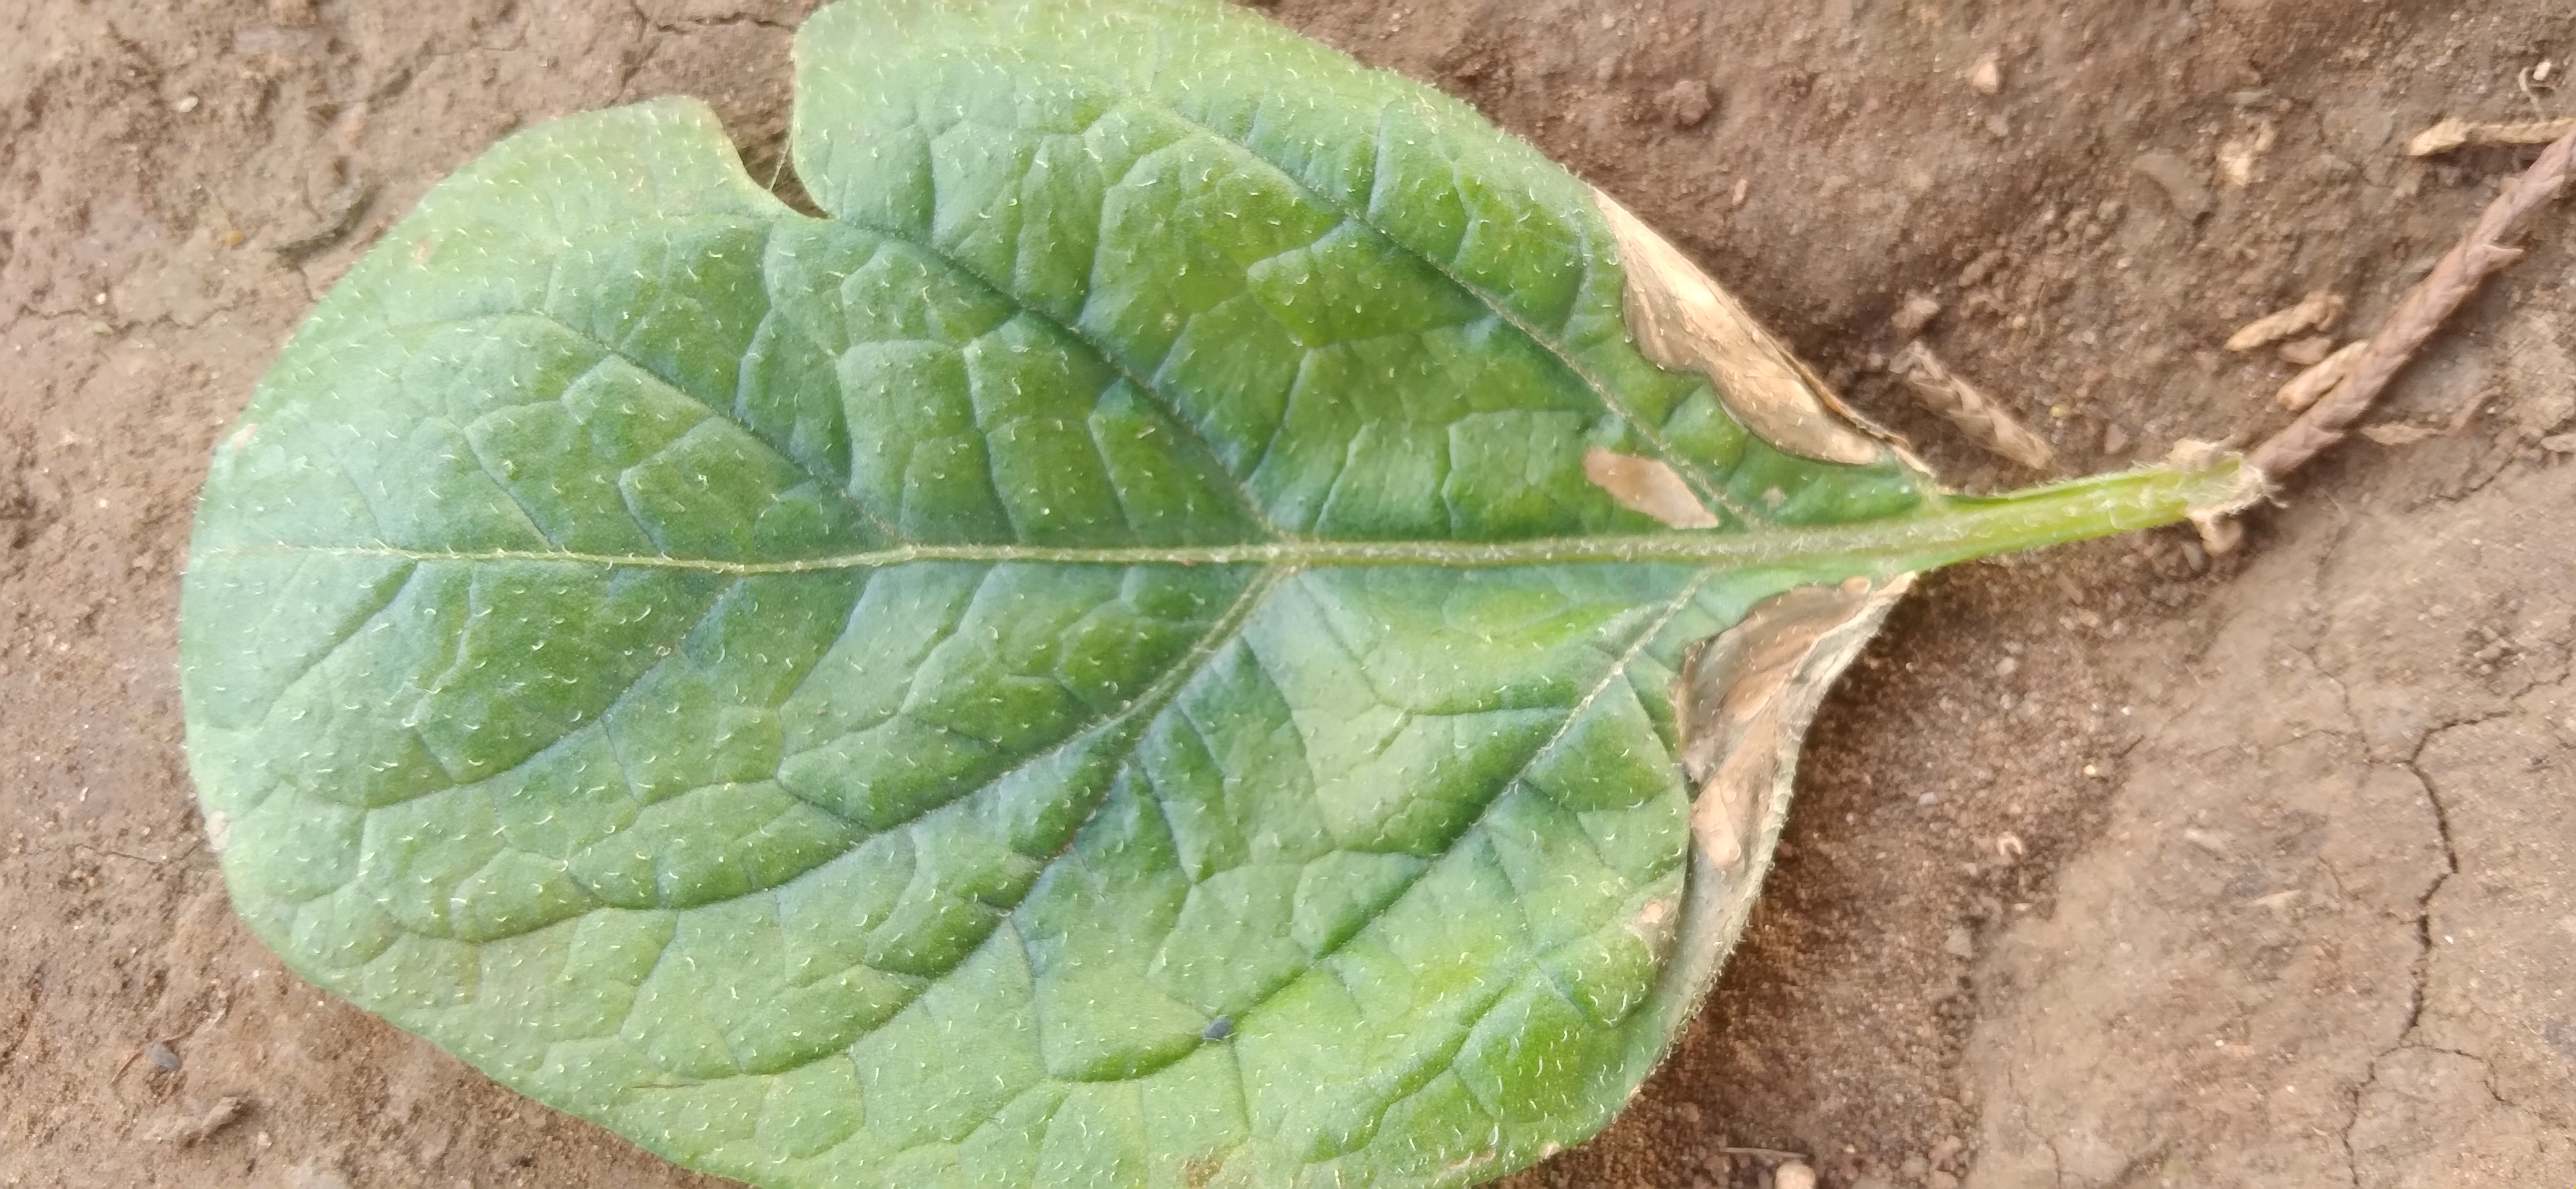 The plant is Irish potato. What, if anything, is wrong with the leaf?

early blight
